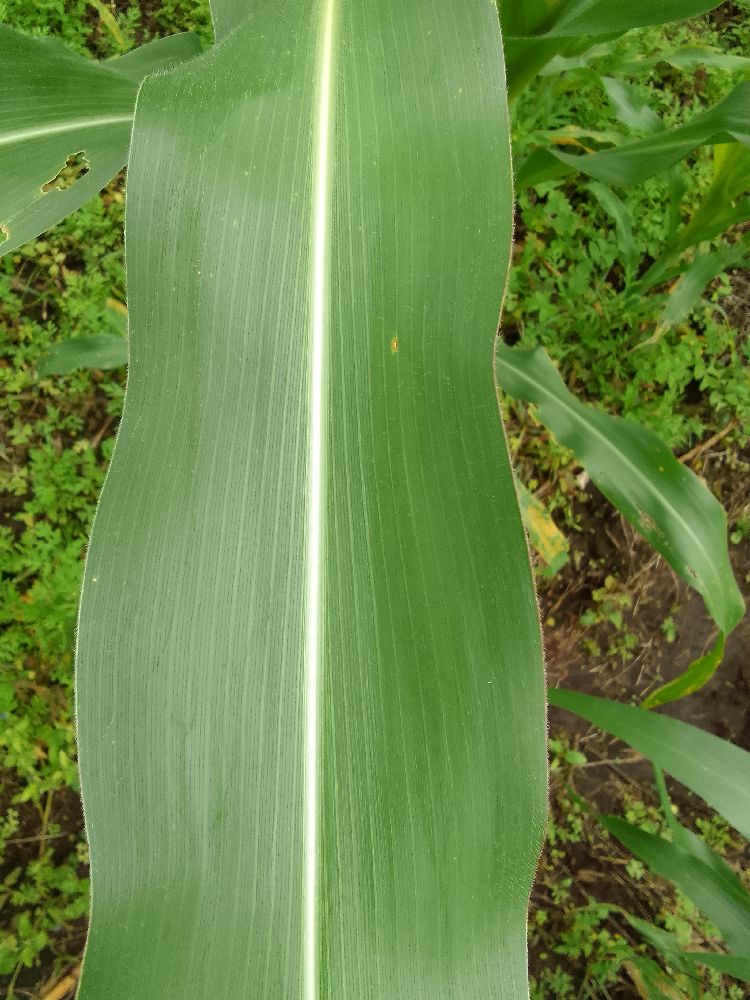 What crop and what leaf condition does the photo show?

maize, healthy
